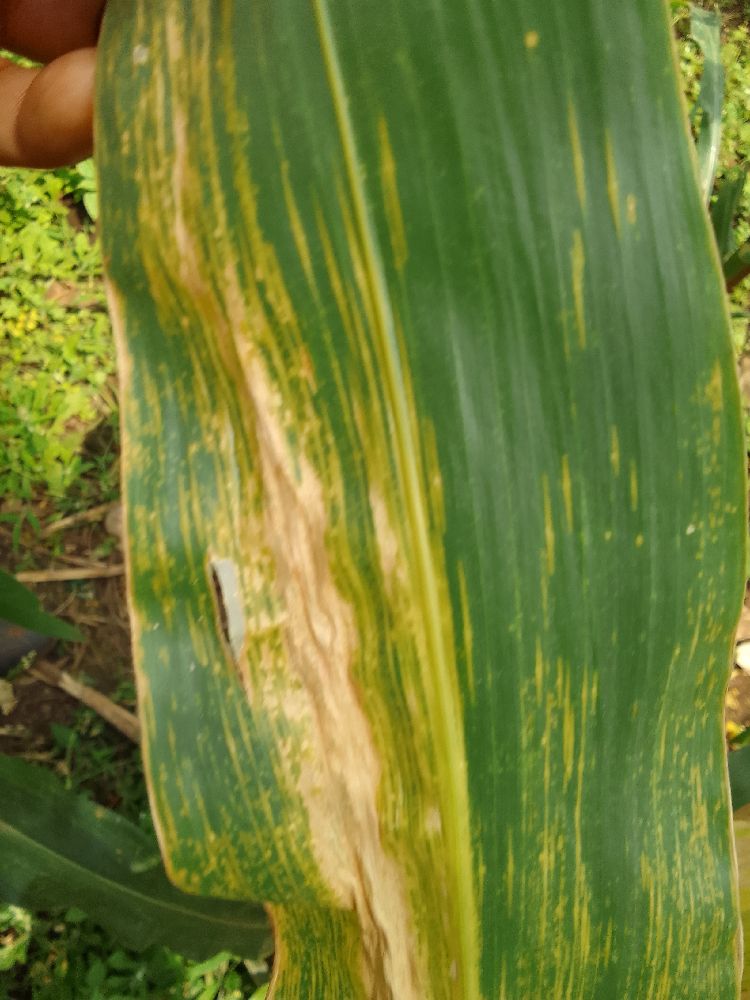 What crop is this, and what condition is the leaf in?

maize, maize lethal necrosis
